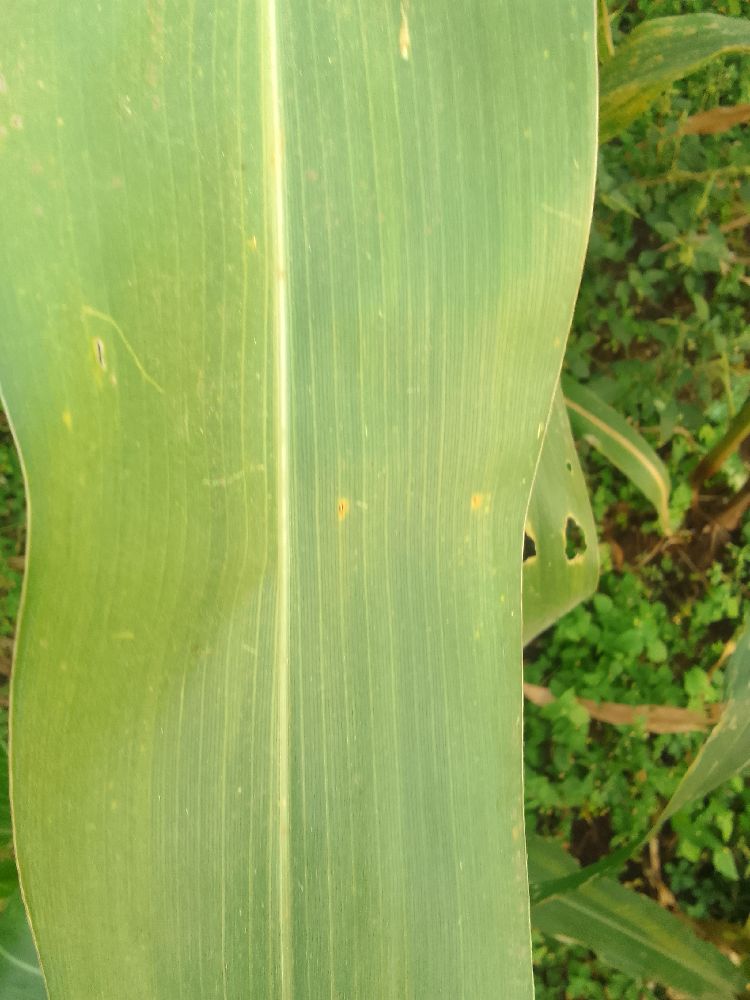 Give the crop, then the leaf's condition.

maize, healthy
